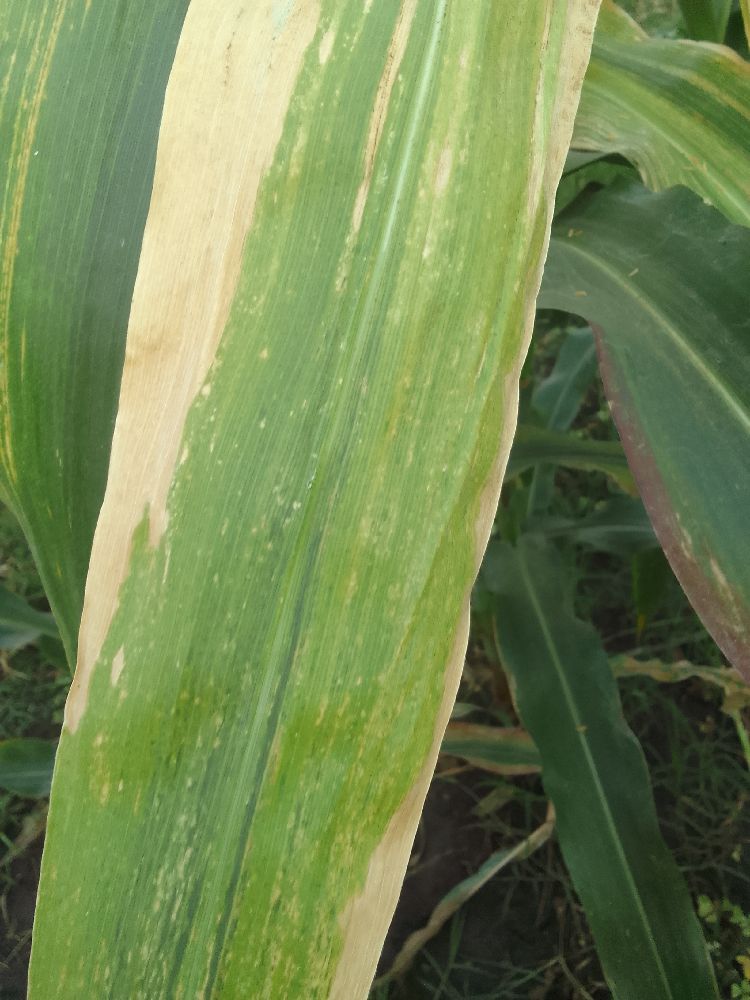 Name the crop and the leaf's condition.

maize, maize lethal necrosis
